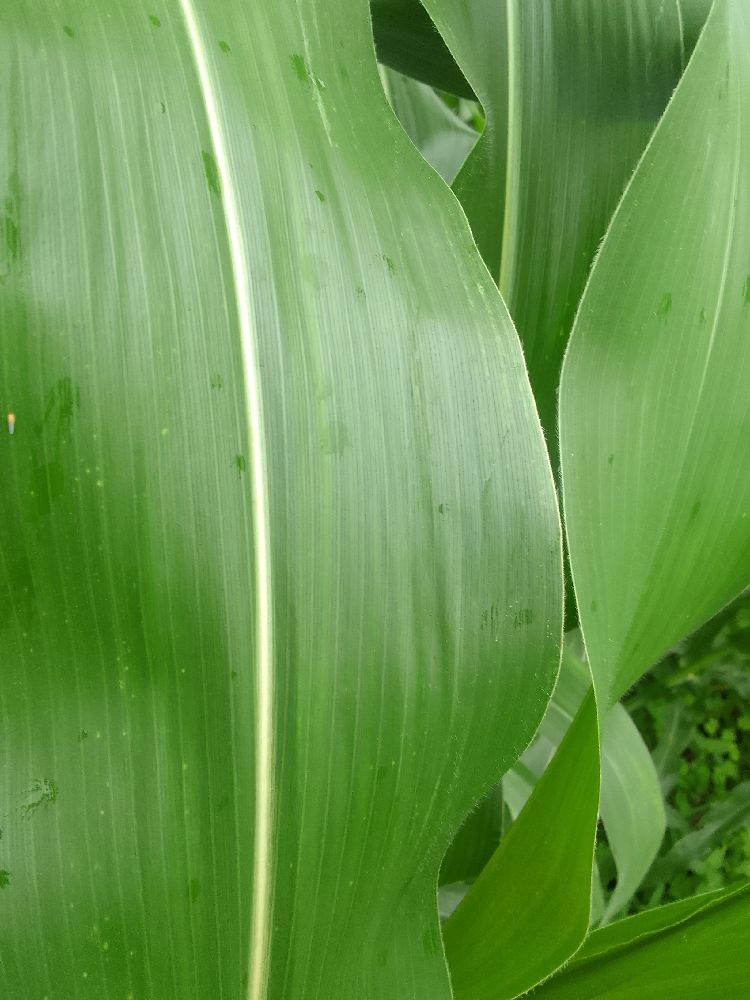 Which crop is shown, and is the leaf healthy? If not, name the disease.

maize, healthy
